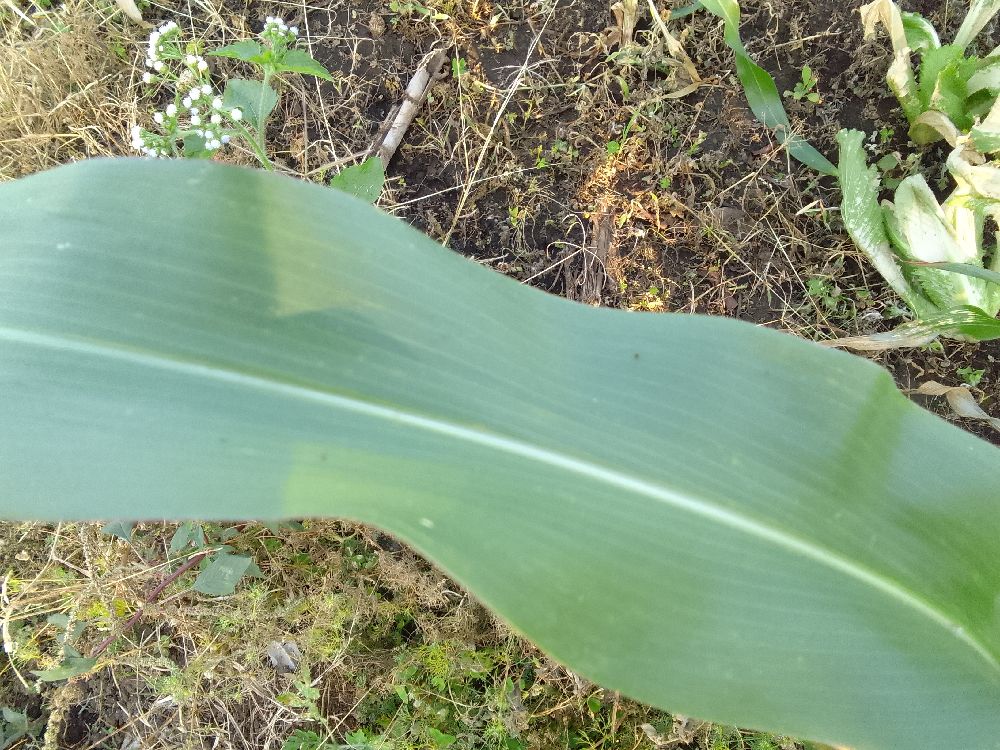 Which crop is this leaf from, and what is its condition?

maize, healthy
